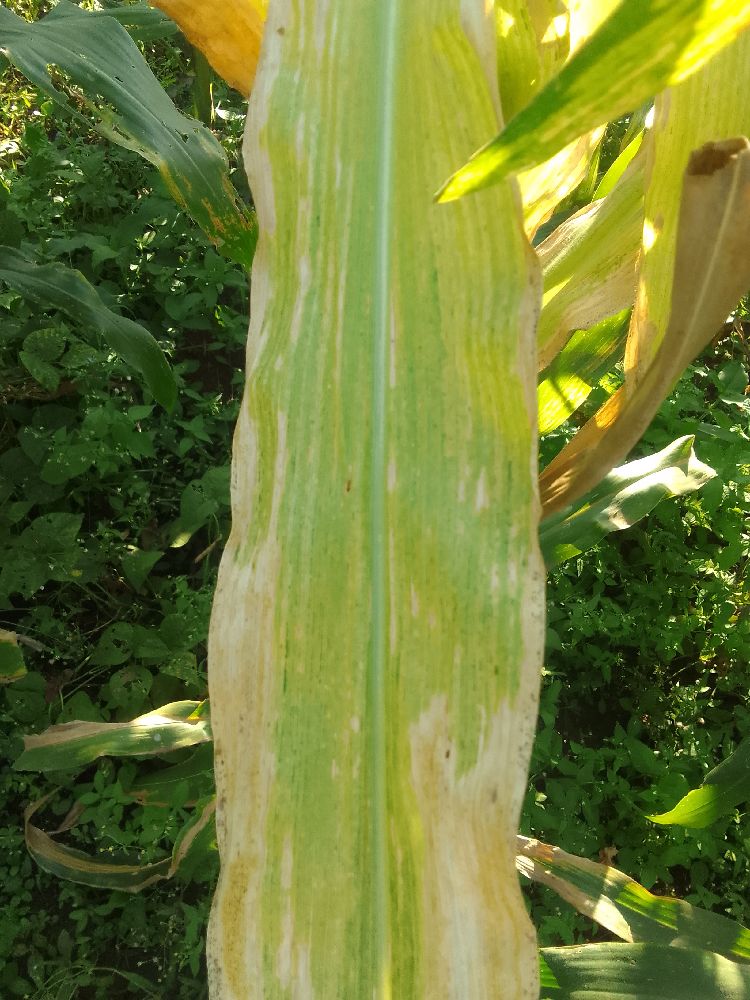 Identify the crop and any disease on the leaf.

maize, maize lethal necrosis
